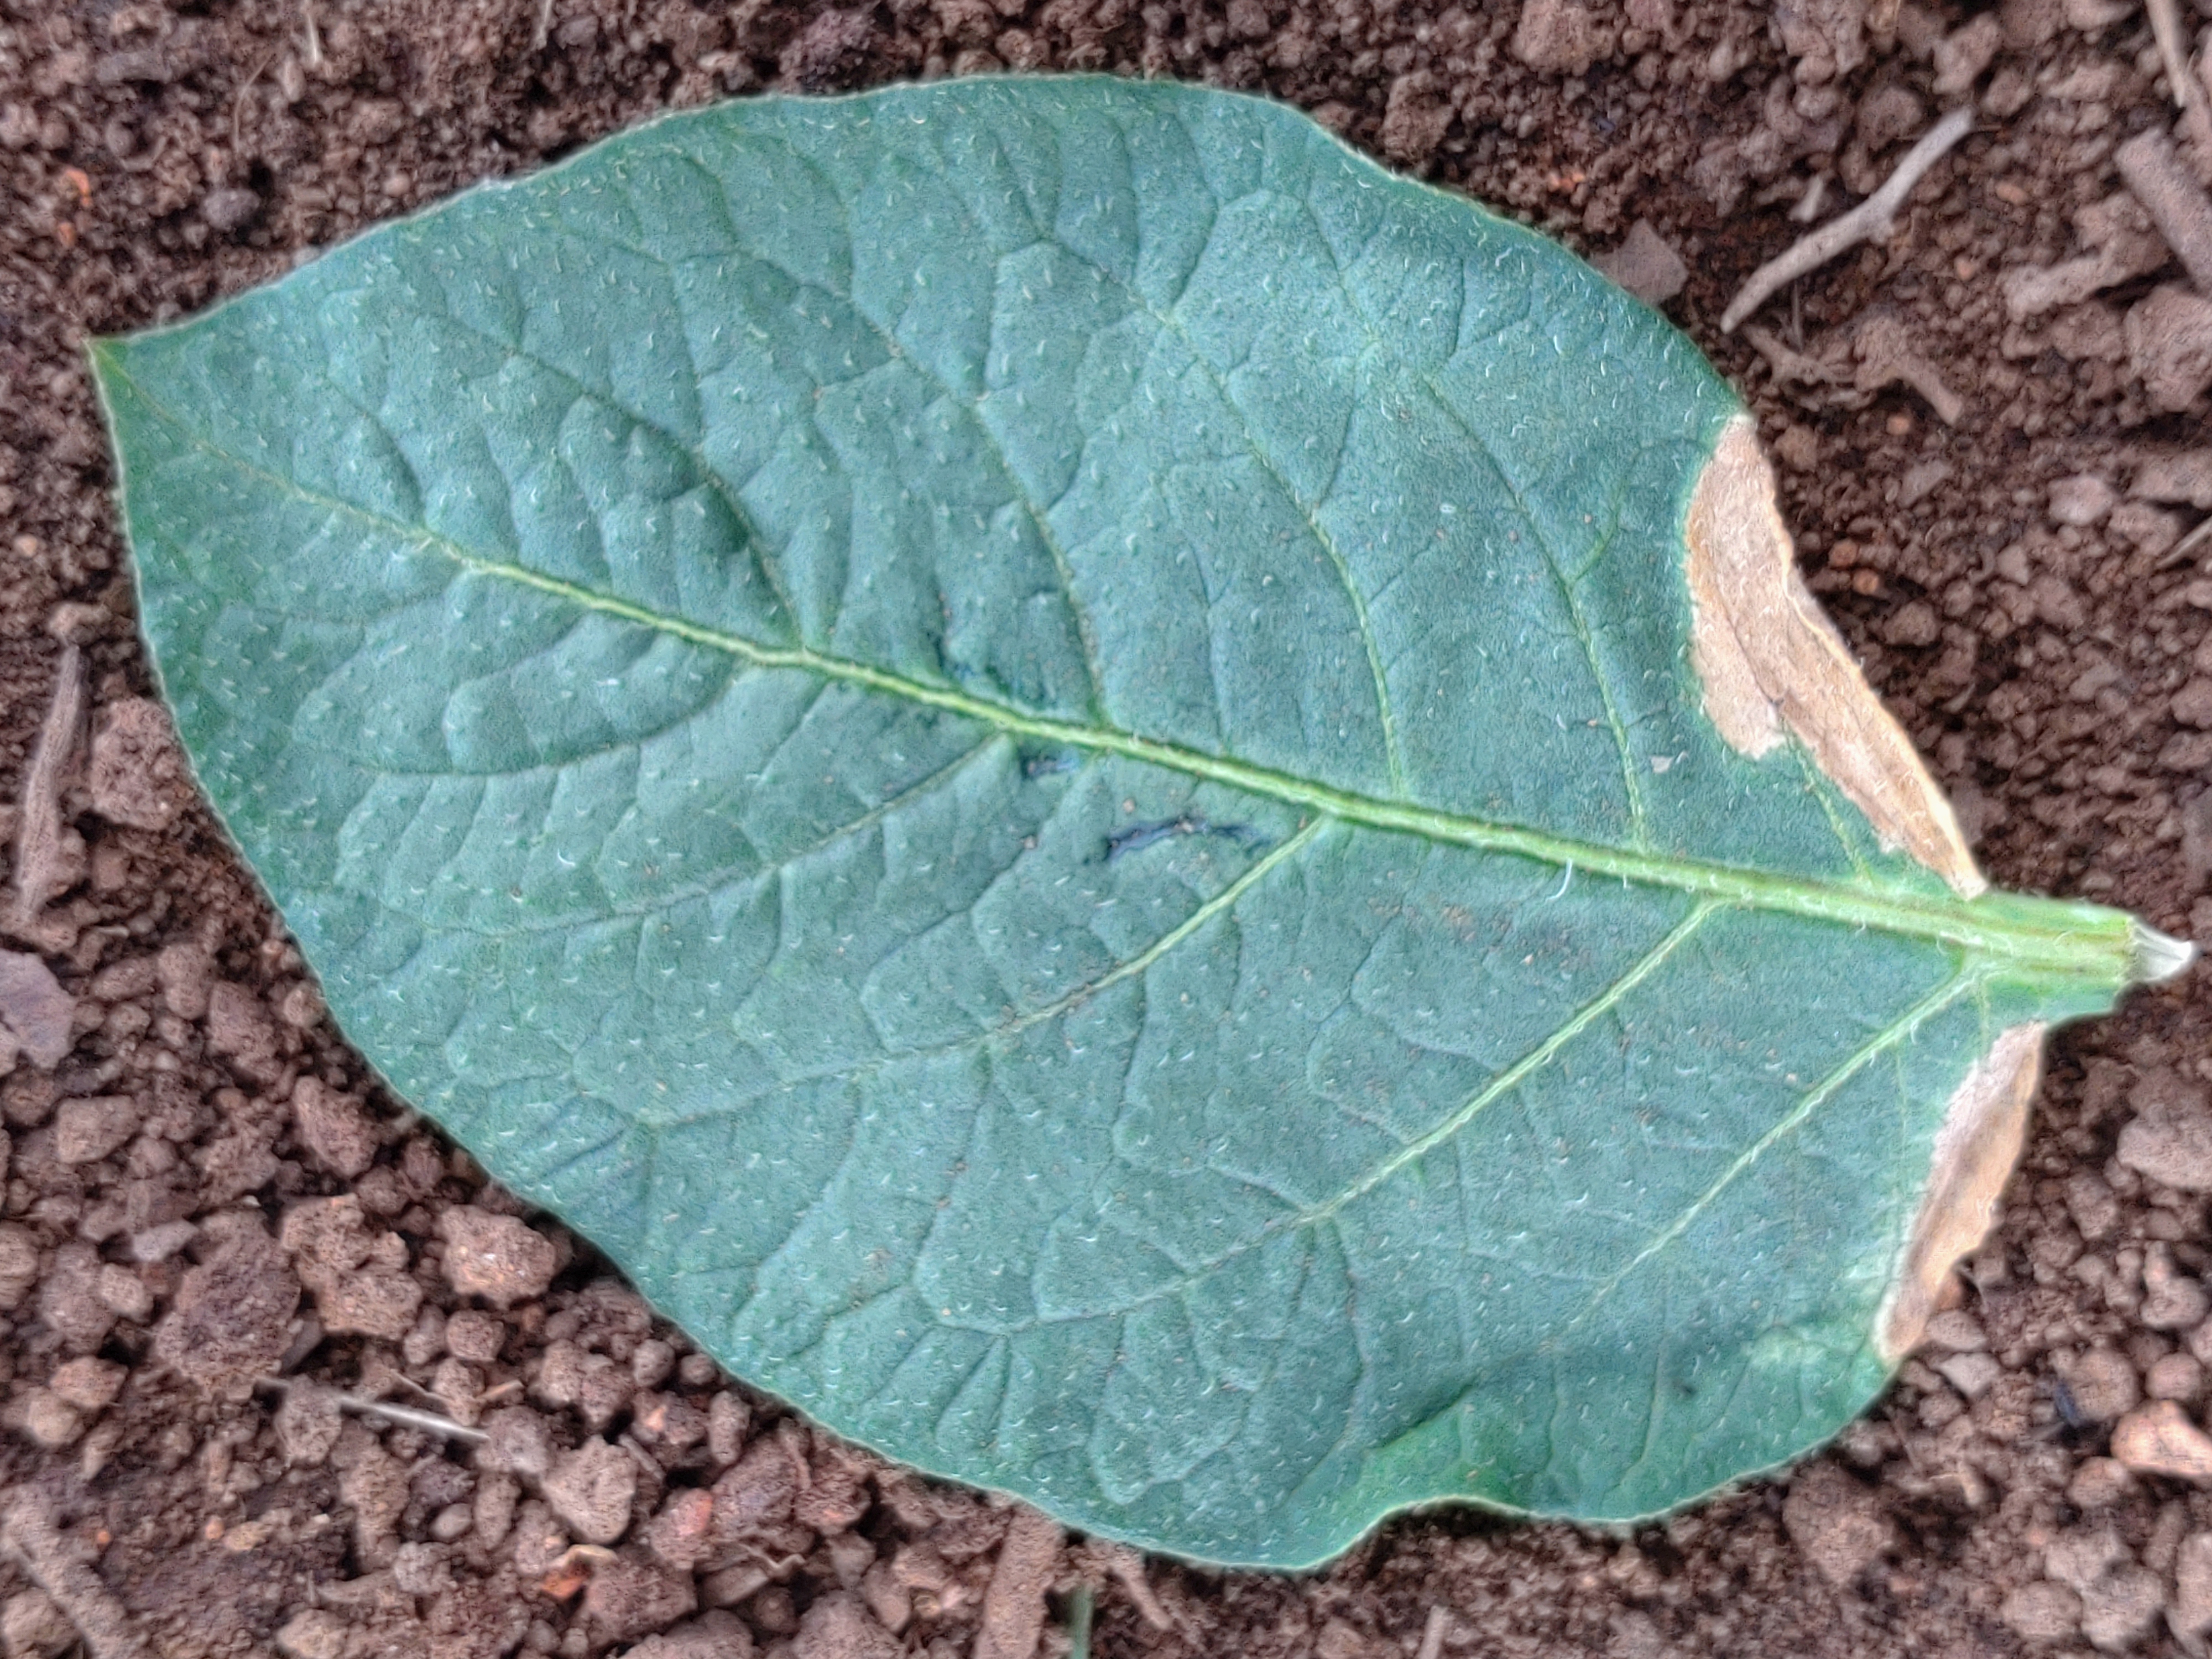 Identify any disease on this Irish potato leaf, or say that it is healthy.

early blight
